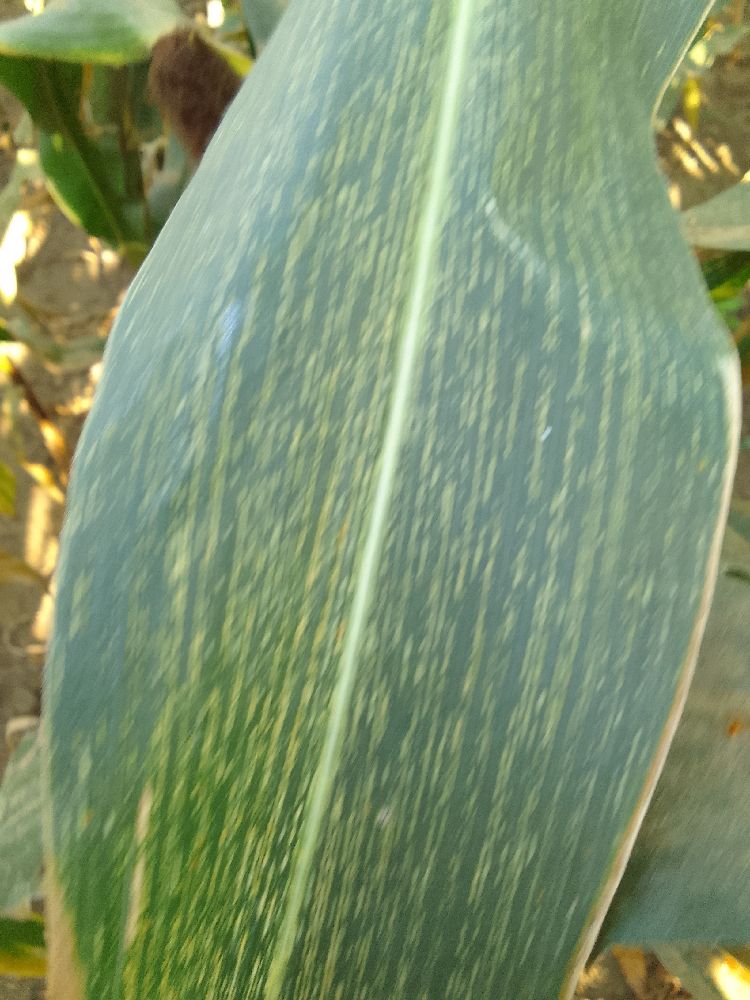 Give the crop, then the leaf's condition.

maize, maize streak virus
